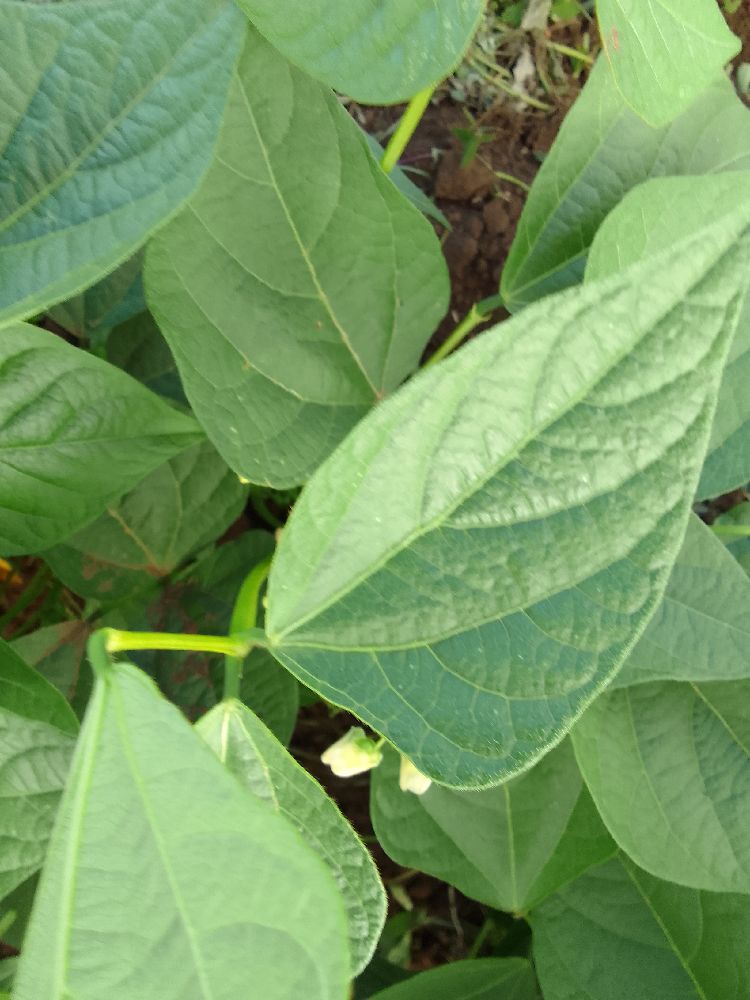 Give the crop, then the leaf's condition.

common bean, healthy
